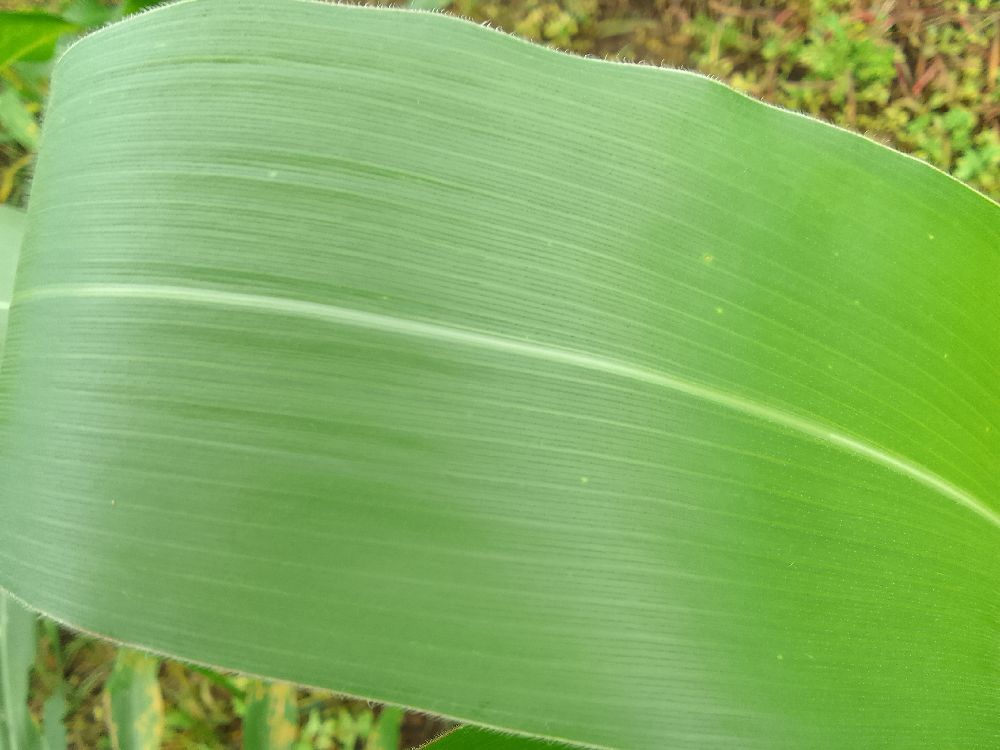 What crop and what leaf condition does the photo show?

maize, healthy
